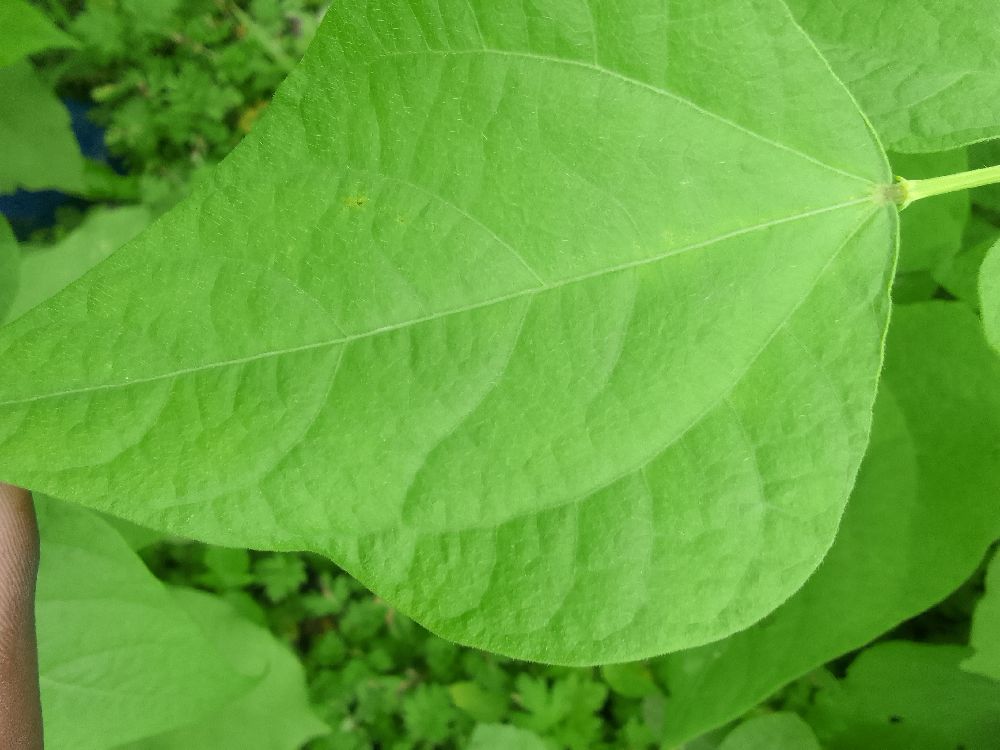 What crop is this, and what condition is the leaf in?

common bean, healthy
